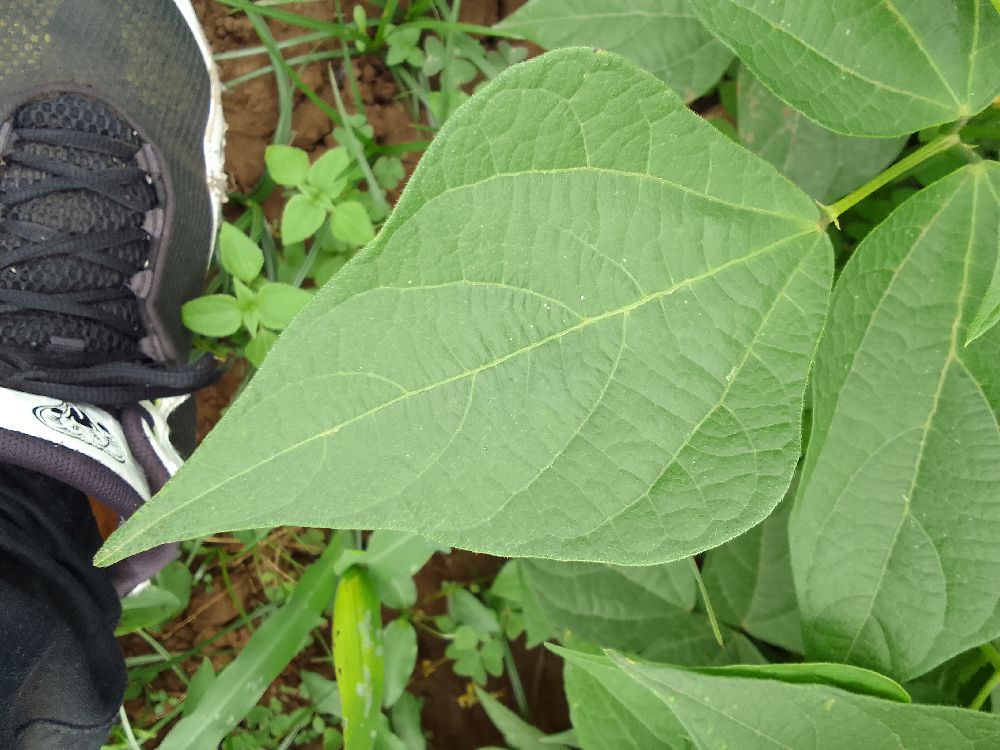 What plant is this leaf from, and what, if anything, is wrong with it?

common bean, healthy
